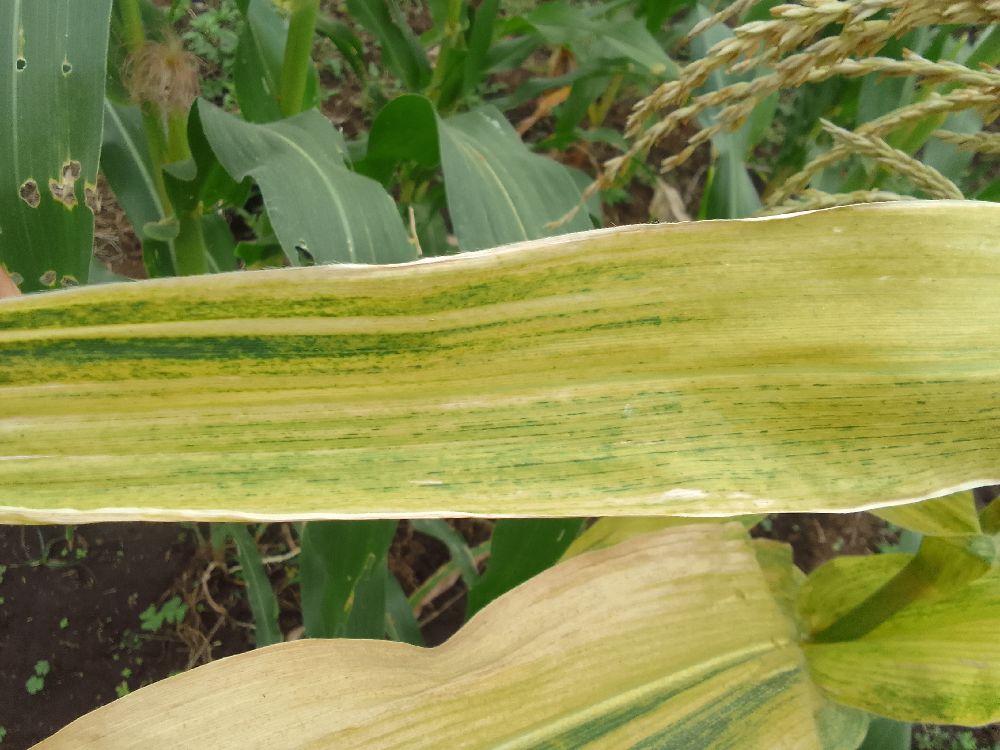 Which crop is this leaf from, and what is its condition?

maize, maize lethal necrosis
